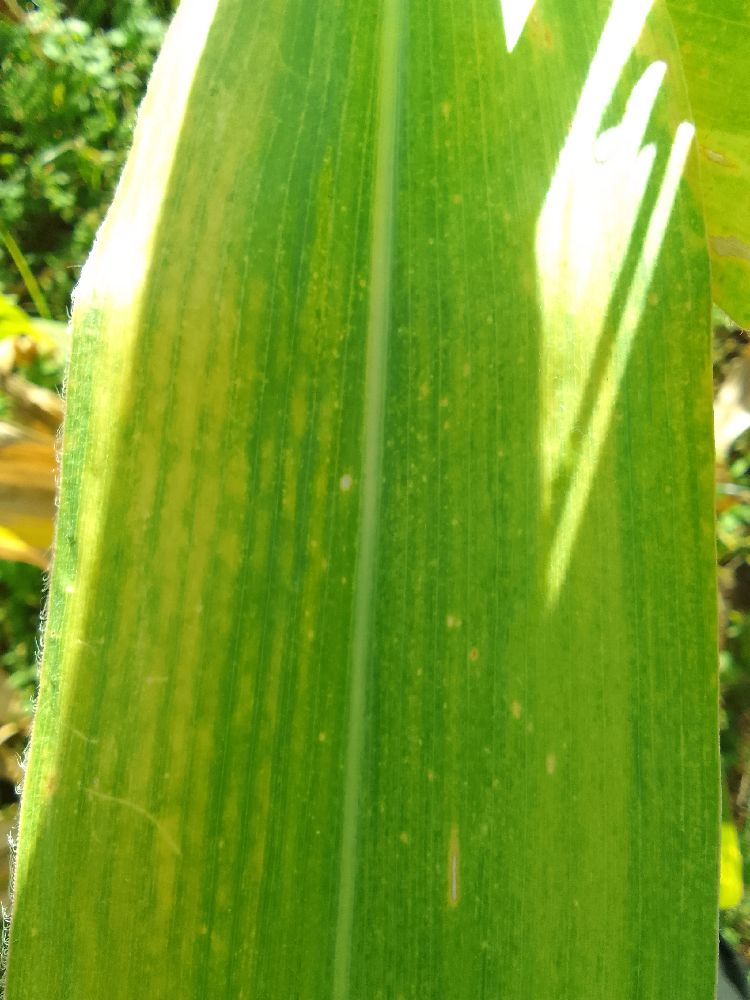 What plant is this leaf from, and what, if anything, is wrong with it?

maize, maize lethal necrosis
